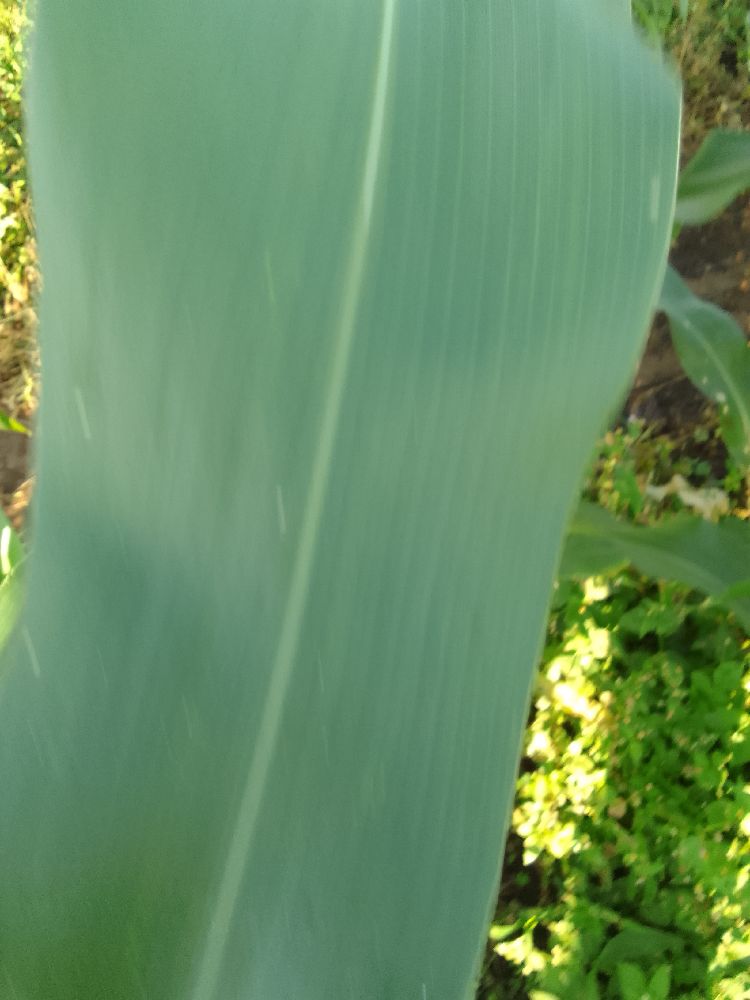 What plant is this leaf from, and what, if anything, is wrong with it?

maize, healthy
